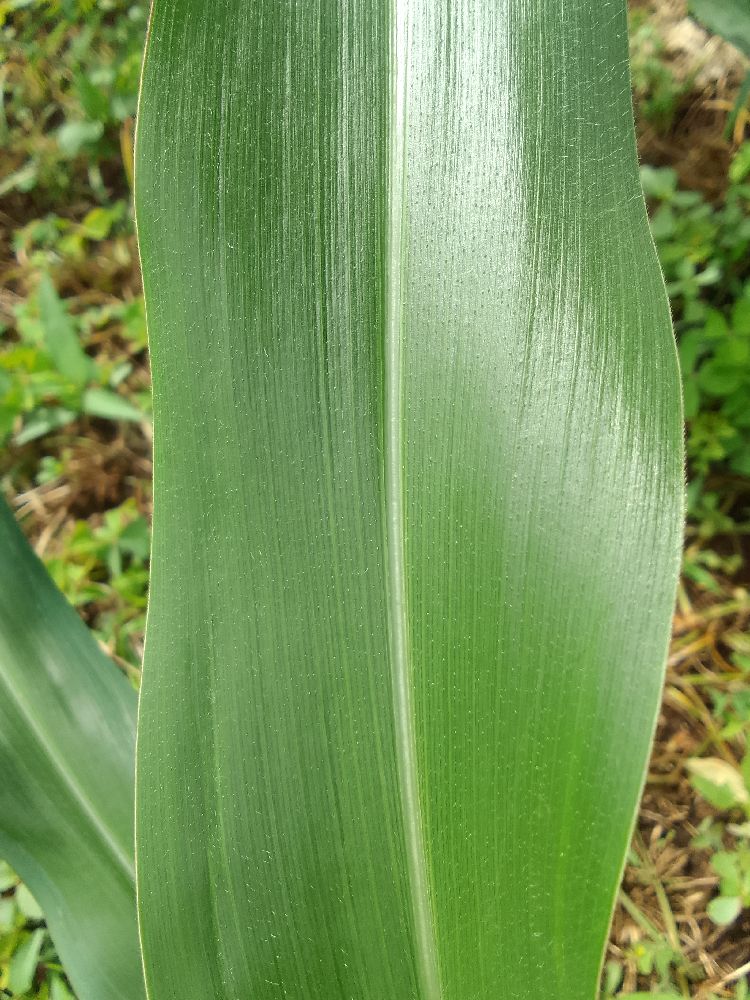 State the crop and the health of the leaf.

maize, healthy
